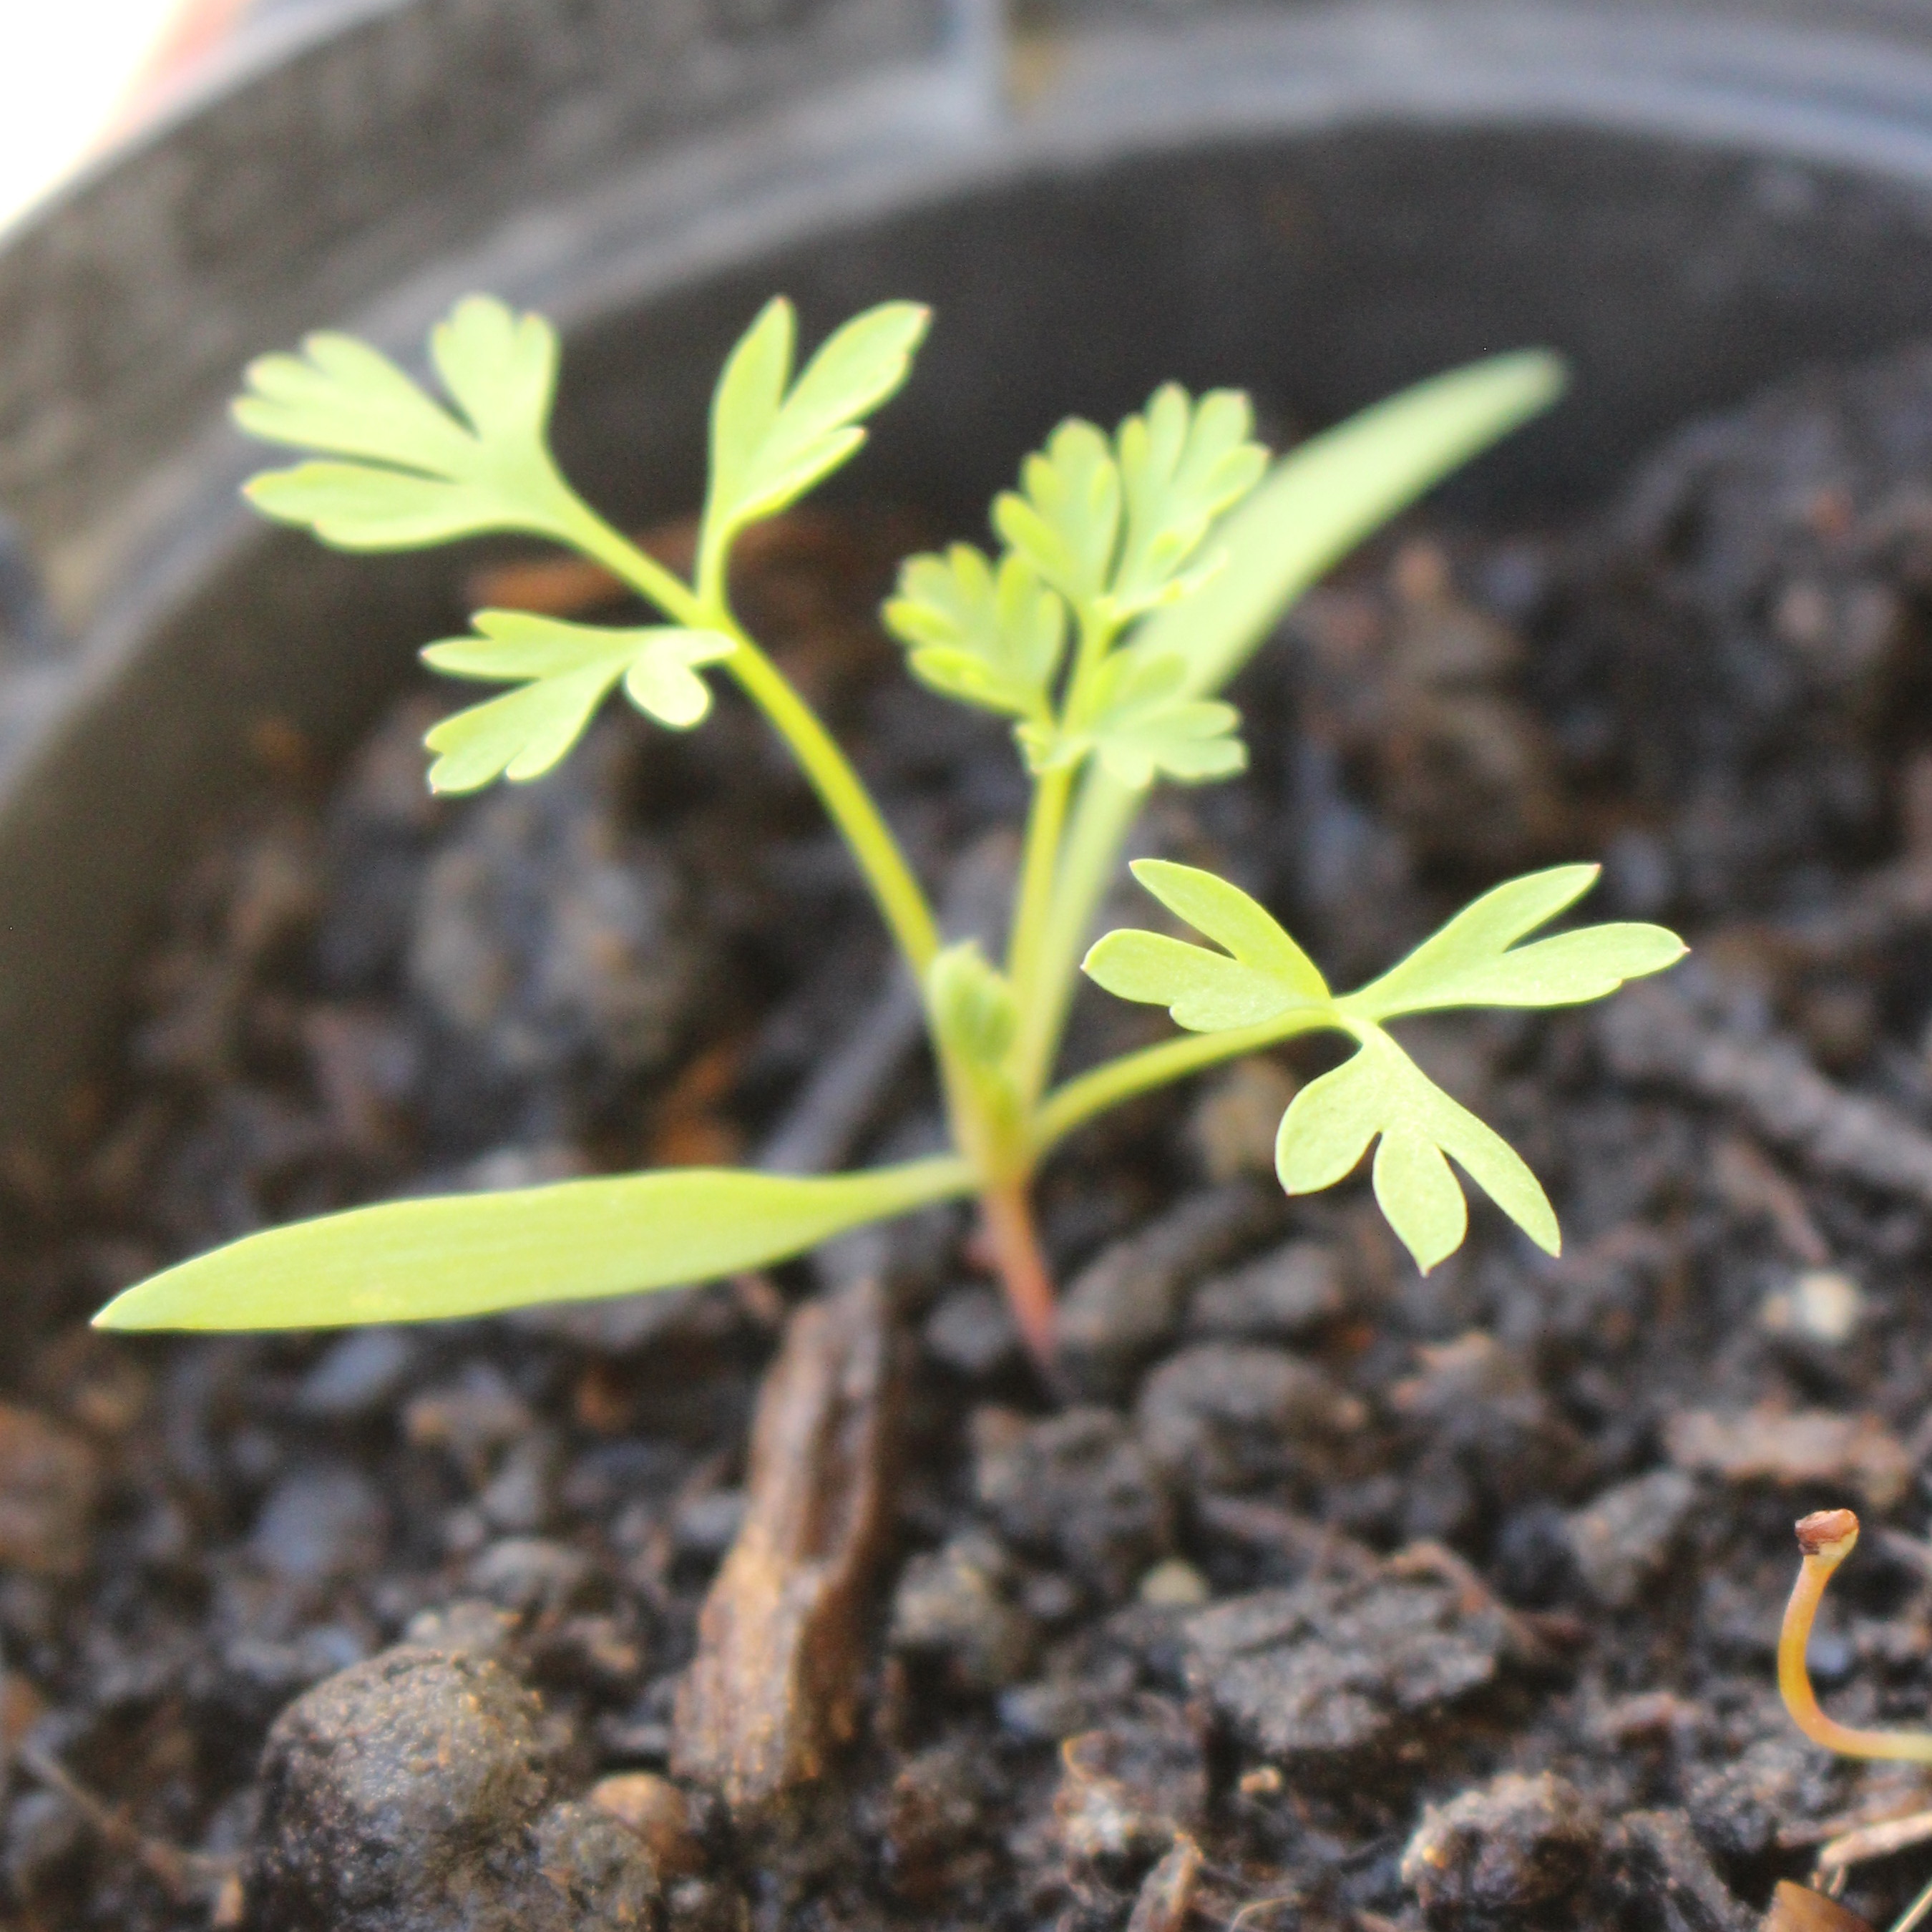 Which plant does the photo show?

Fumaria officinalis
